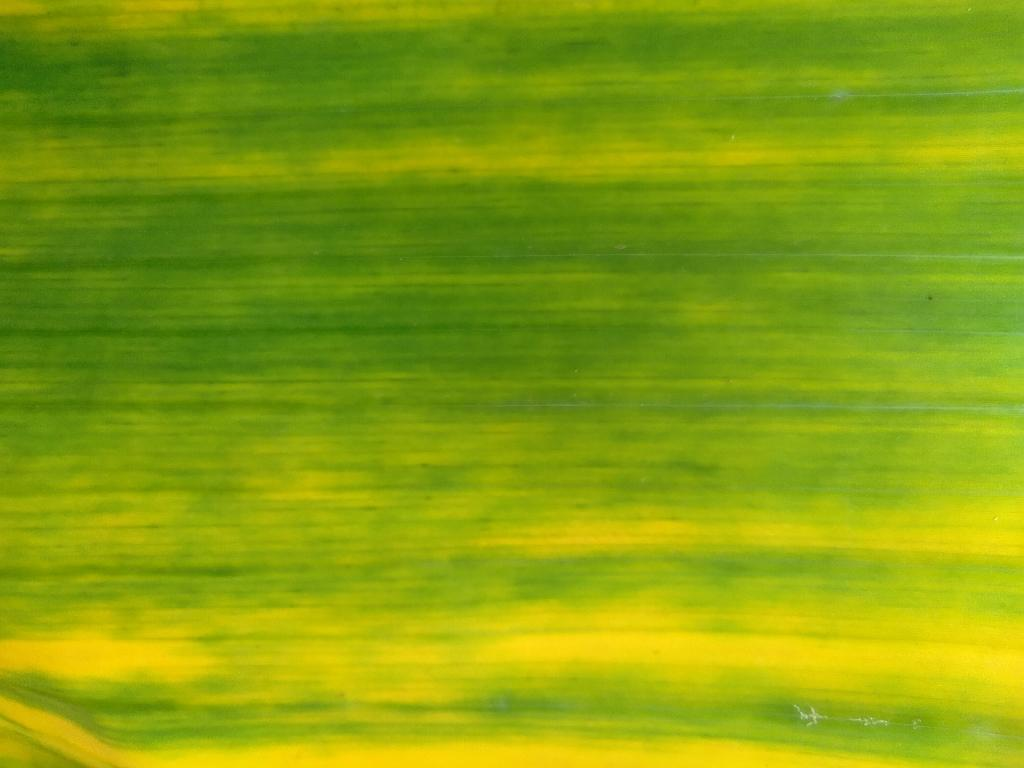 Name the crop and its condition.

banana, fusarium wilt race 1
